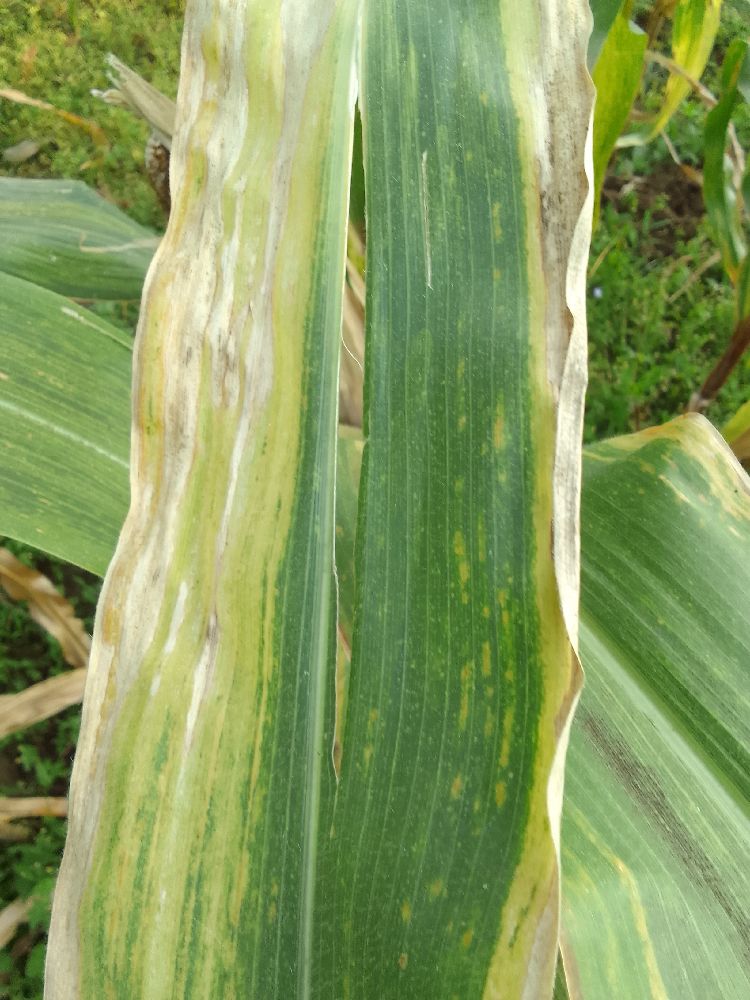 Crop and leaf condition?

maize, maize lethal necrosis
